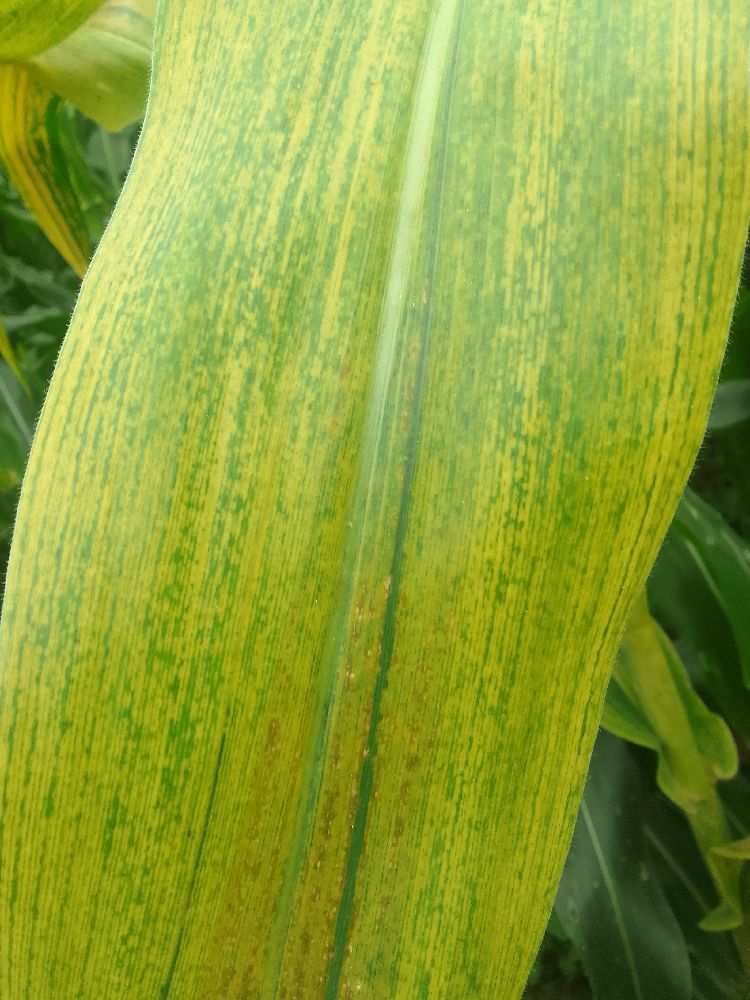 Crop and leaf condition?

maize, maize lethal necrosis
